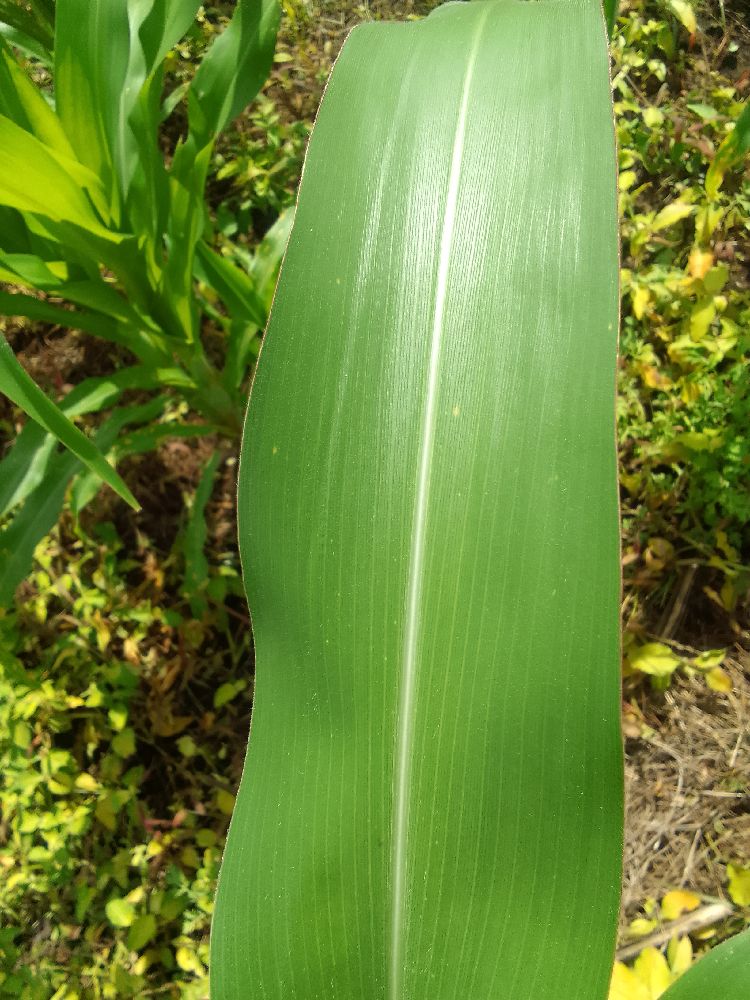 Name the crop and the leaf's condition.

maize, healthy
